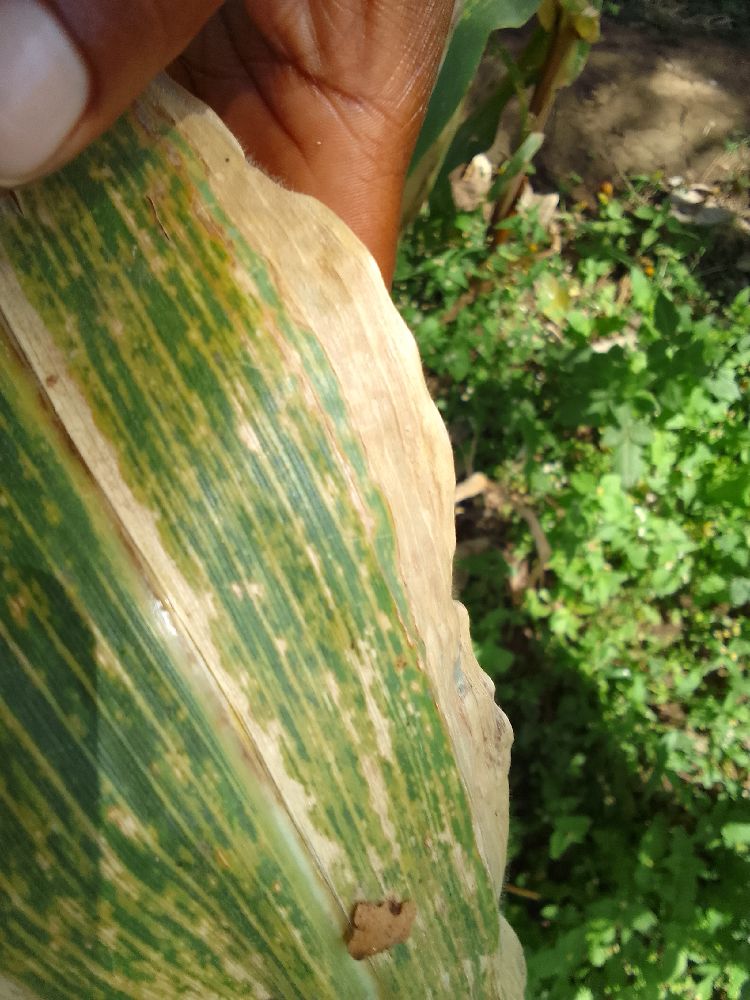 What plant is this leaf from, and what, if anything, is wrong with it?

maize, maize lethal necrosis
